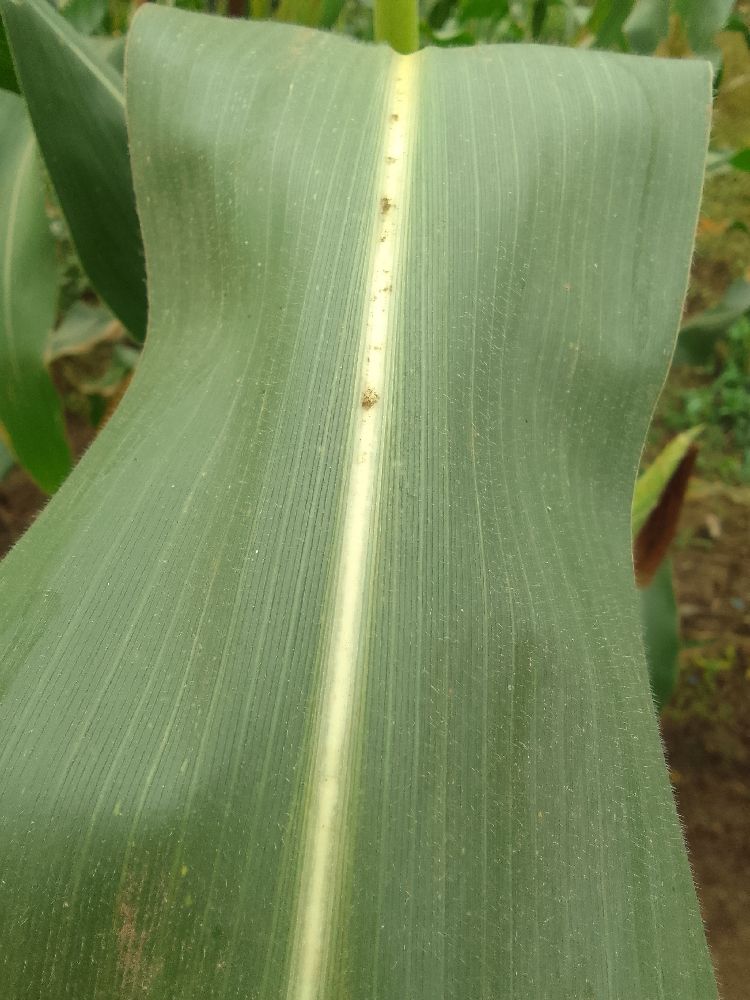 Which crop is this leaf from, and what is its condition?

maize, healthy
